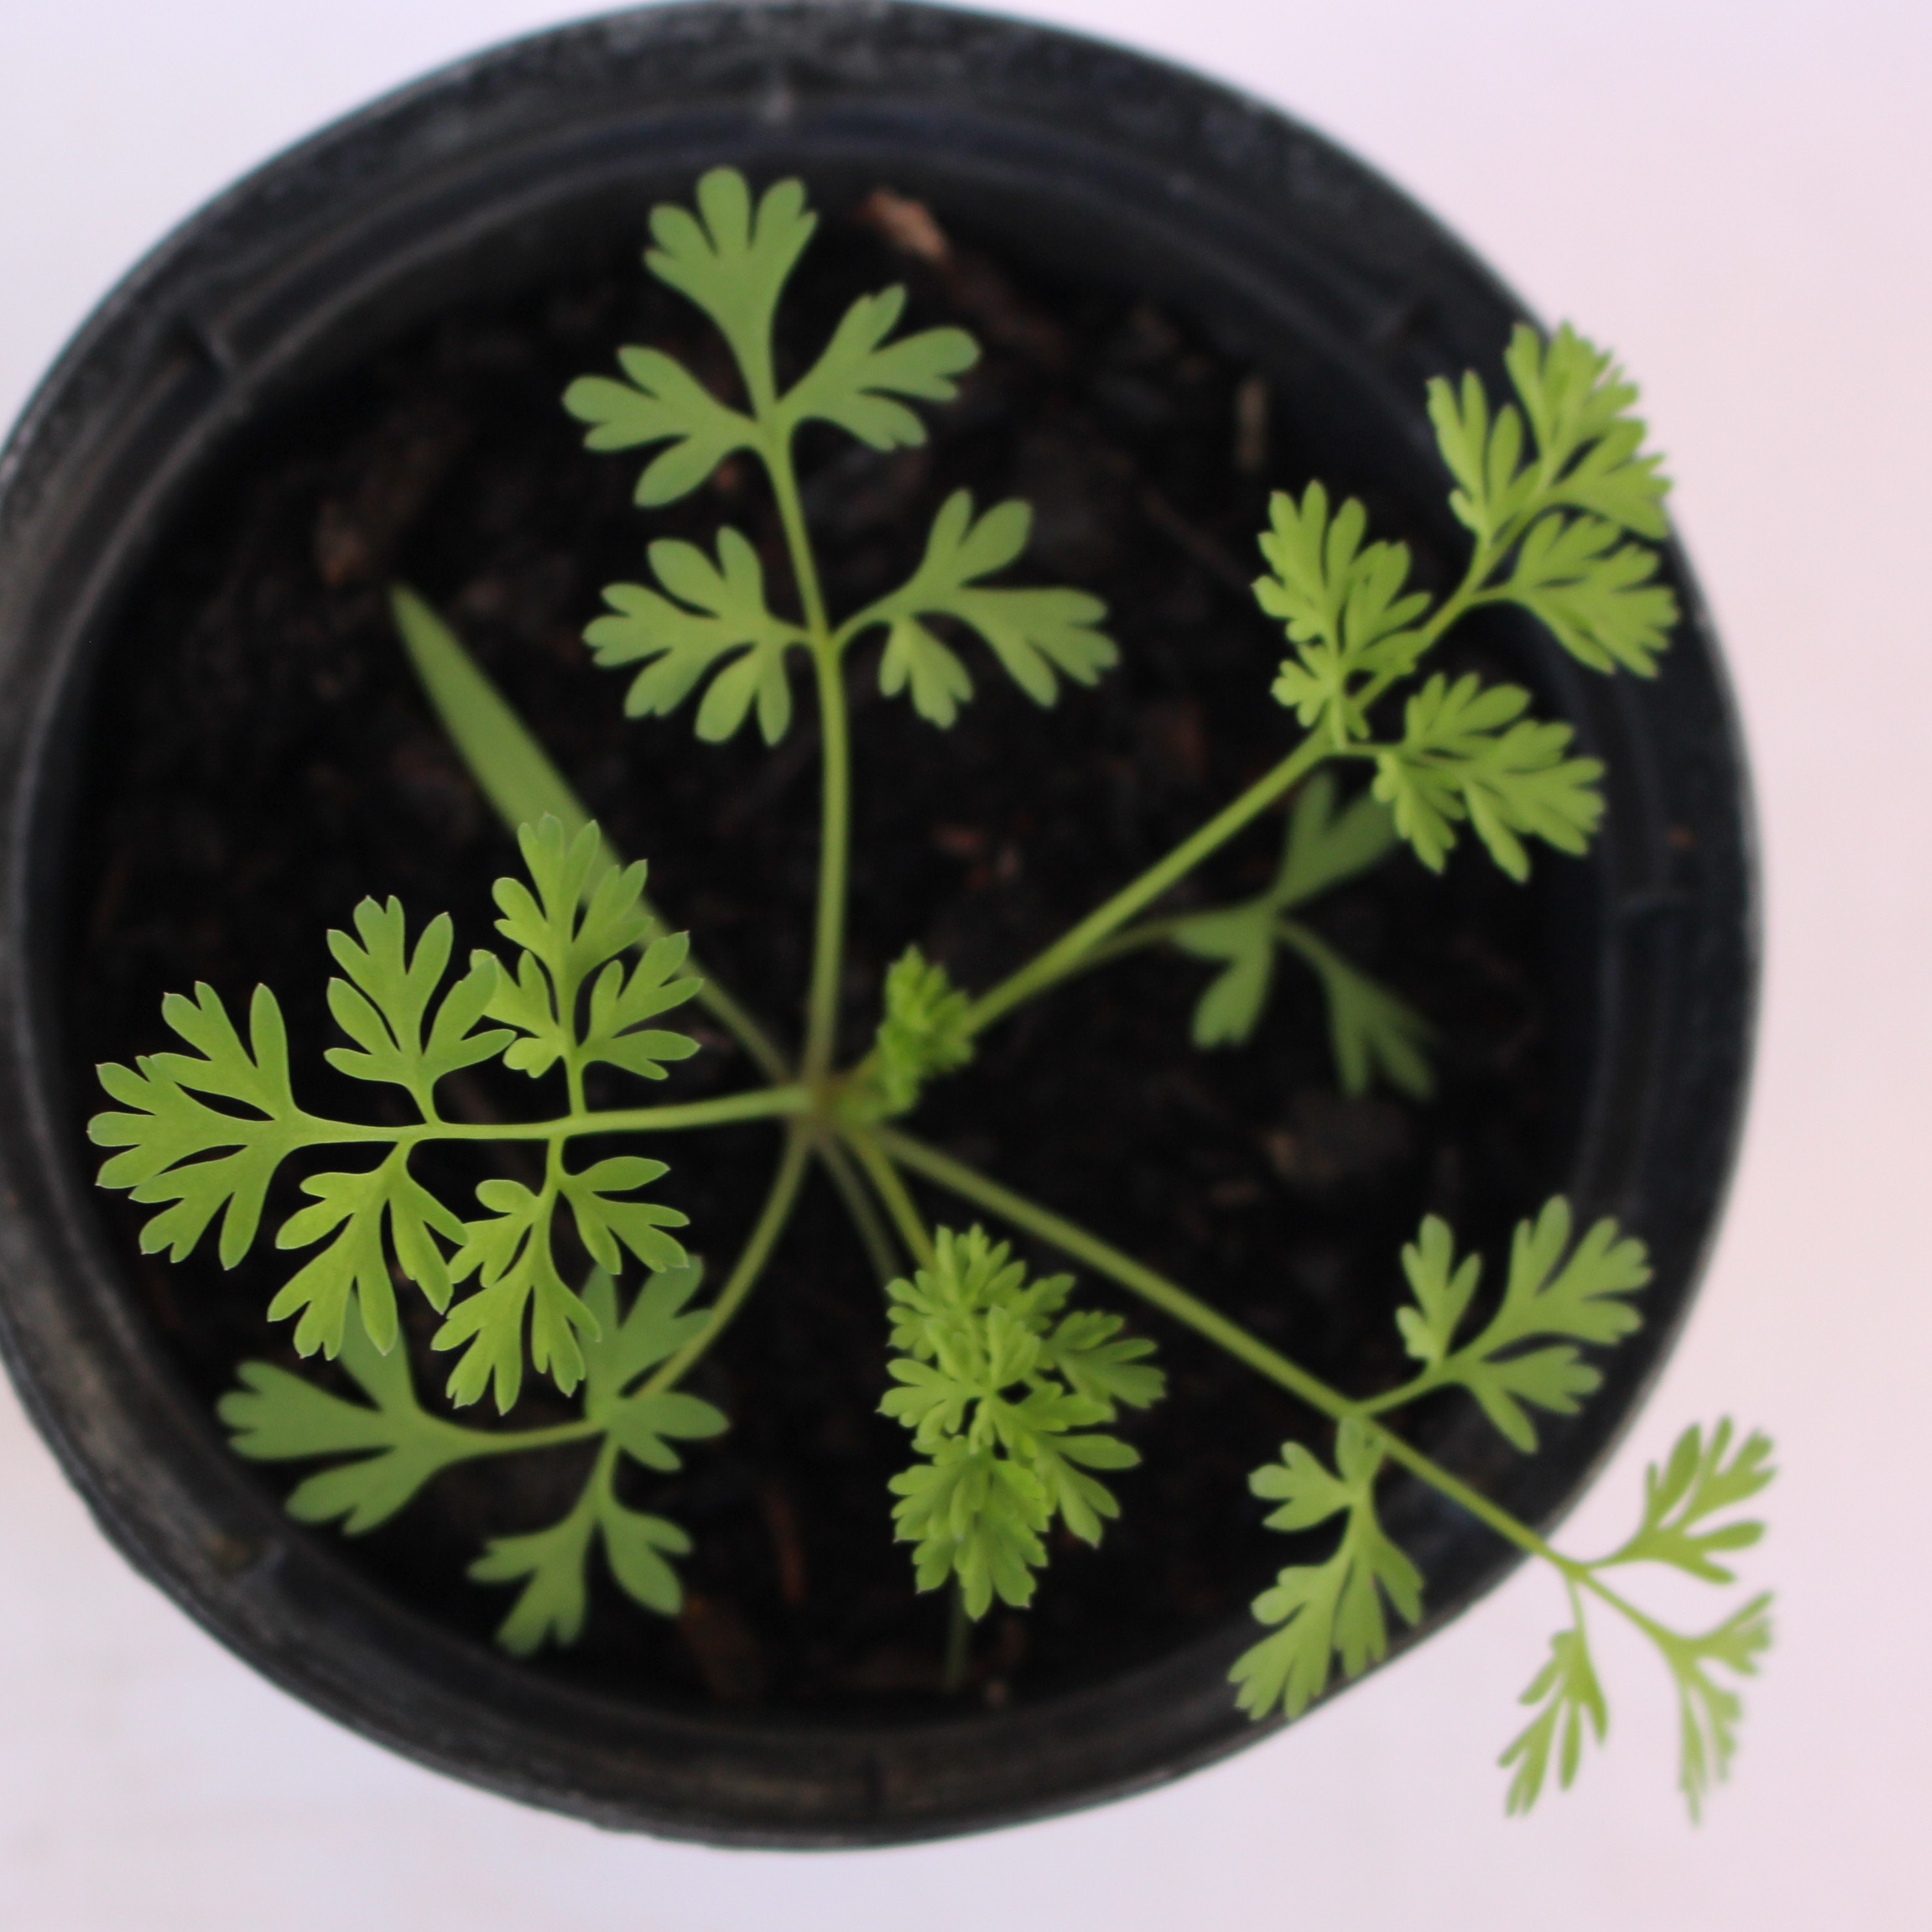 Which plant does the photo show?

Fumaria officinalis
